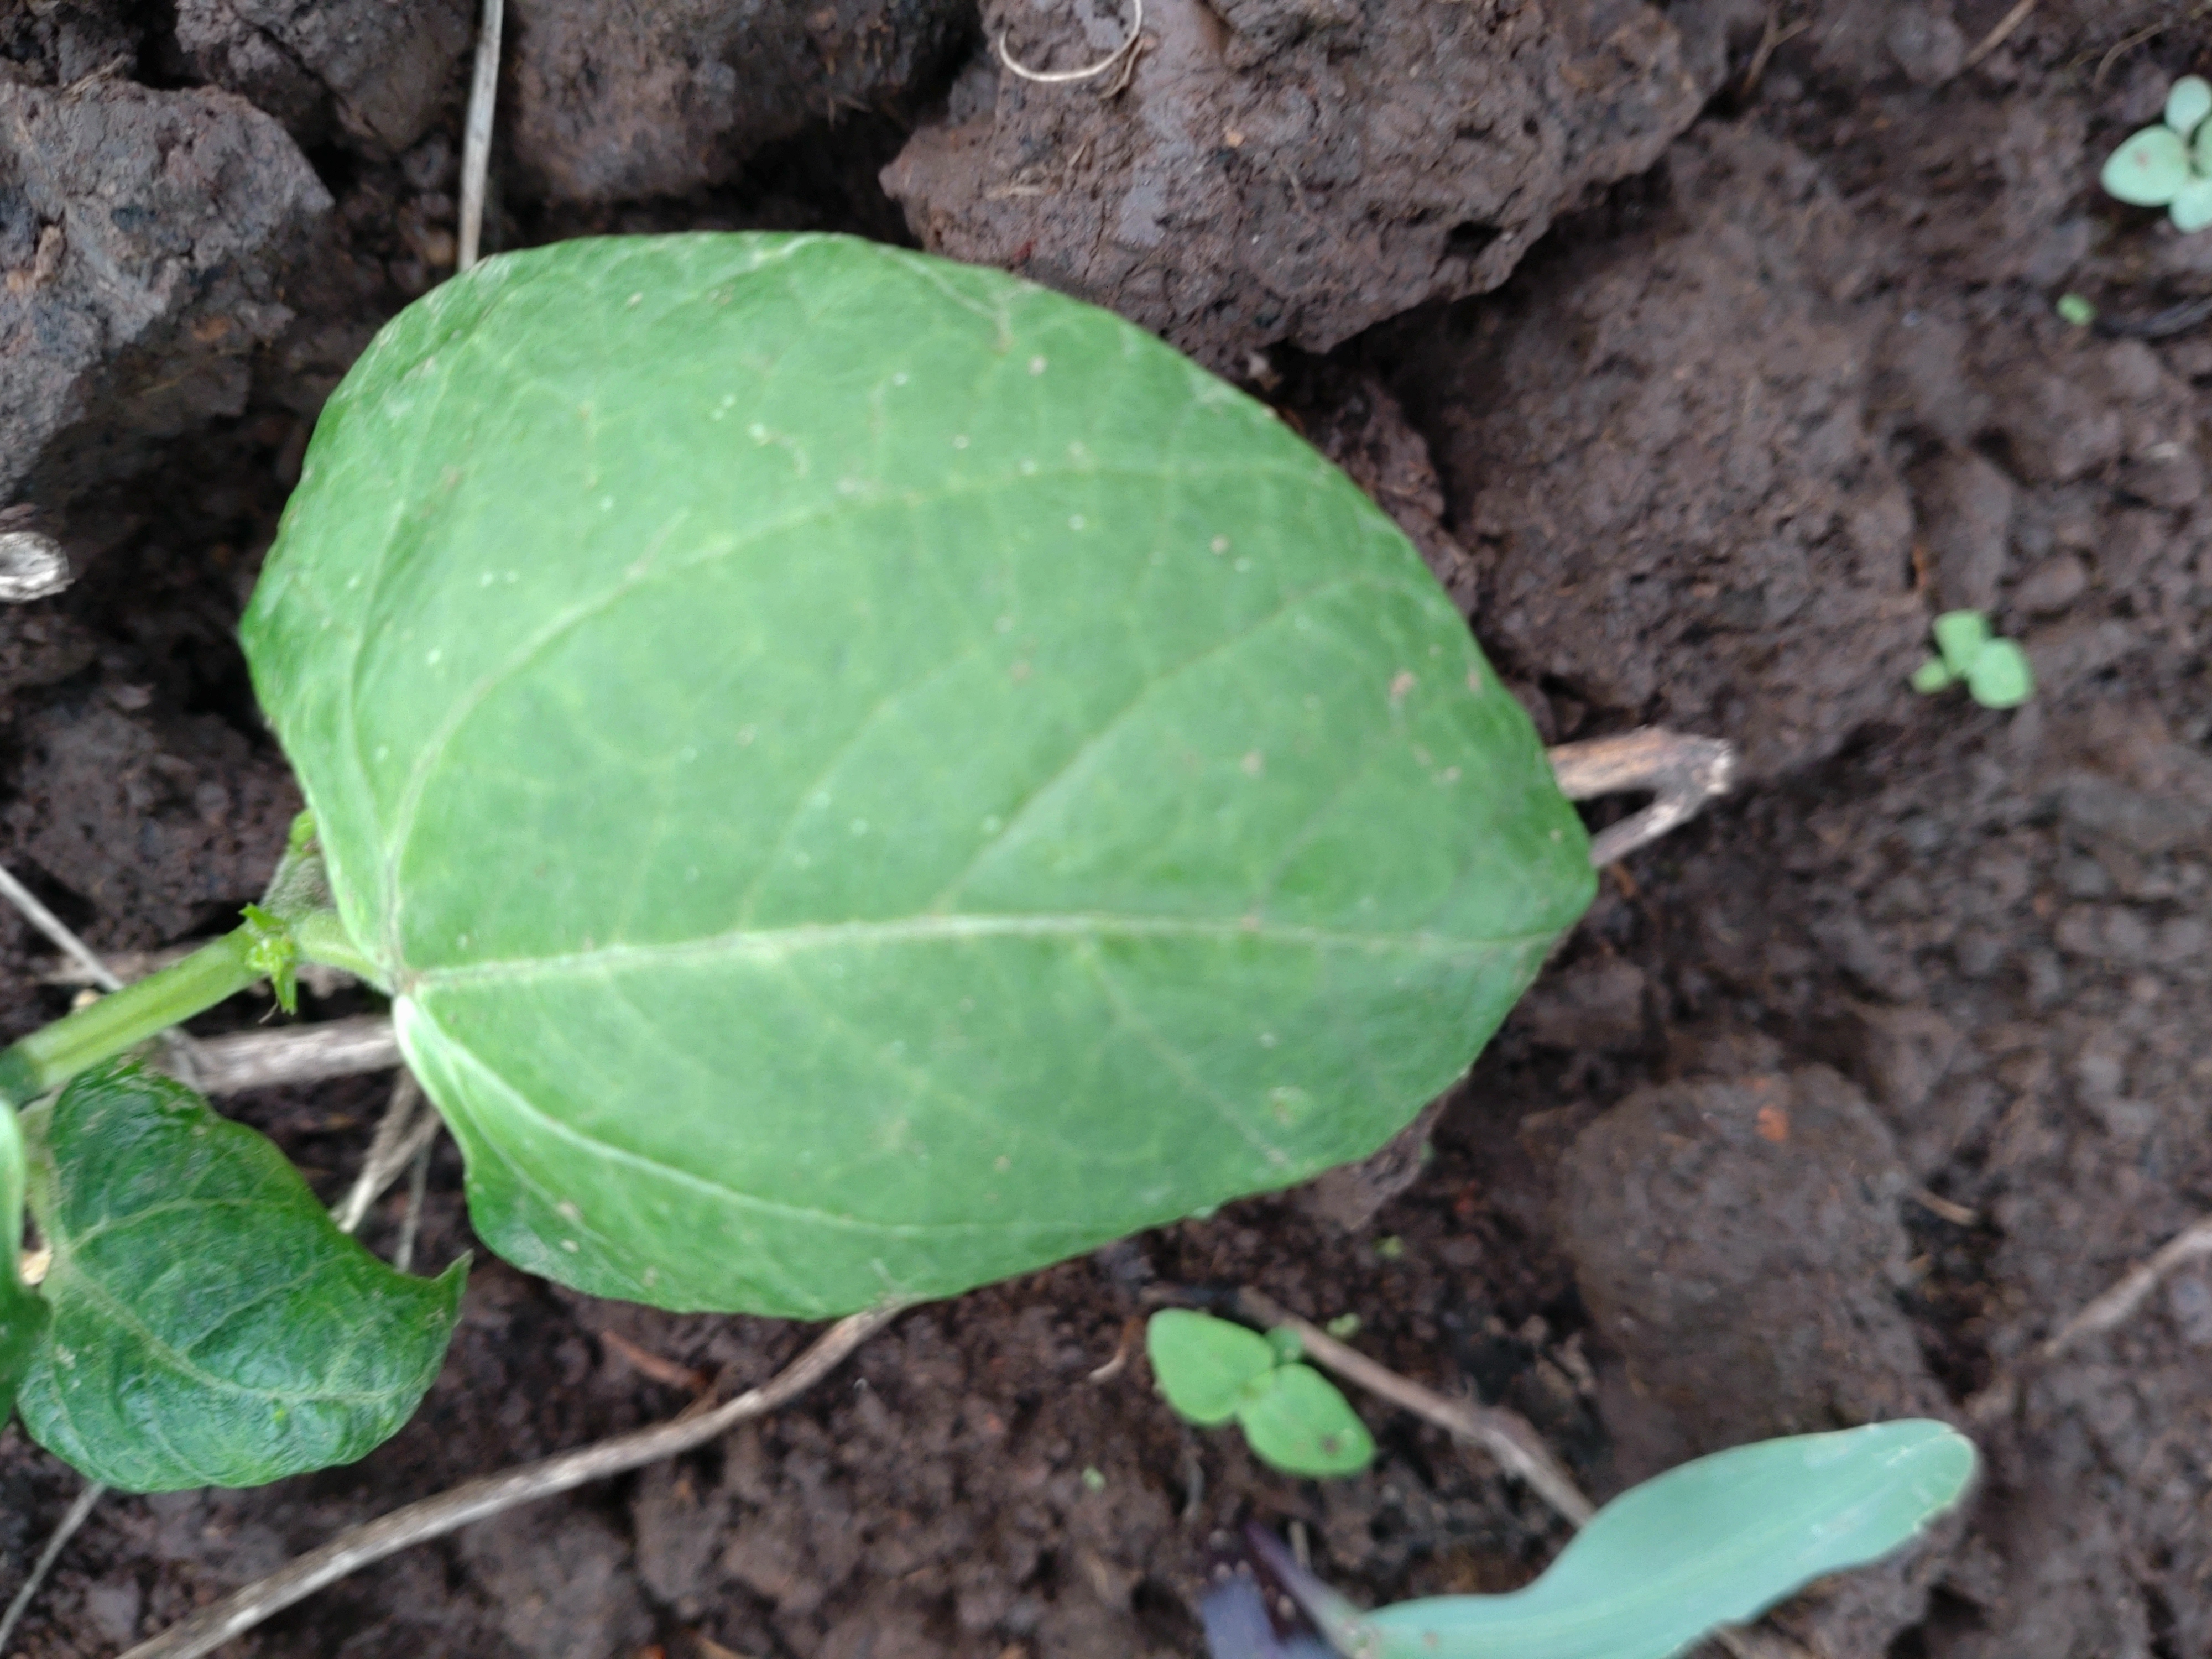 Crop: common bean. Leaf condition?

healthy
